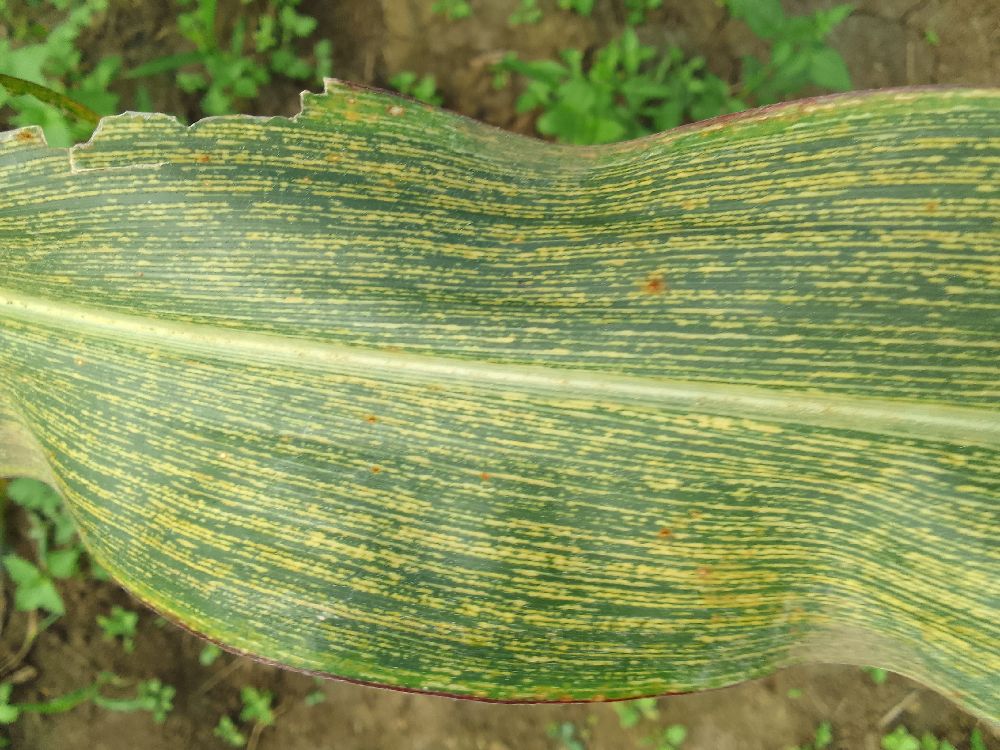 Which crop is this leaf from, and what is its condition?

maize, maize streak virus
